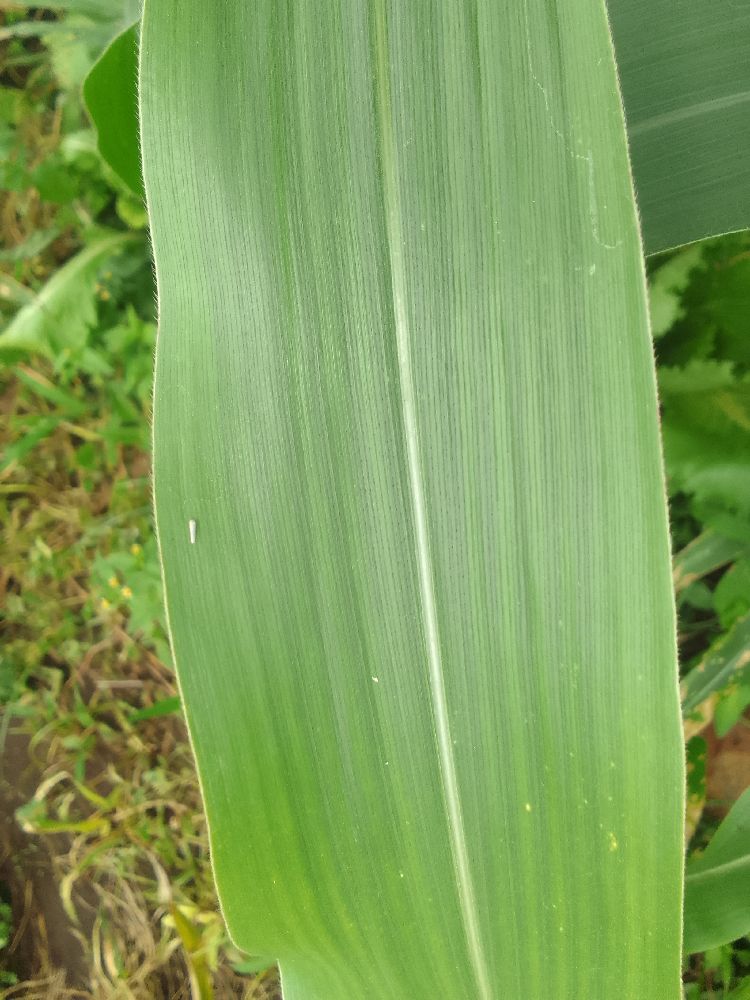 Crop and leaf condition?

maize, healthy
